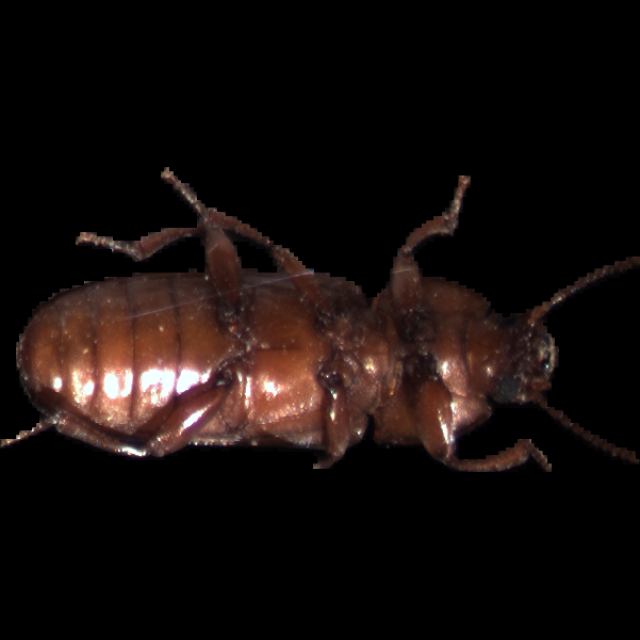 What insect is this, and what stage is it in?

mealworm beetle
